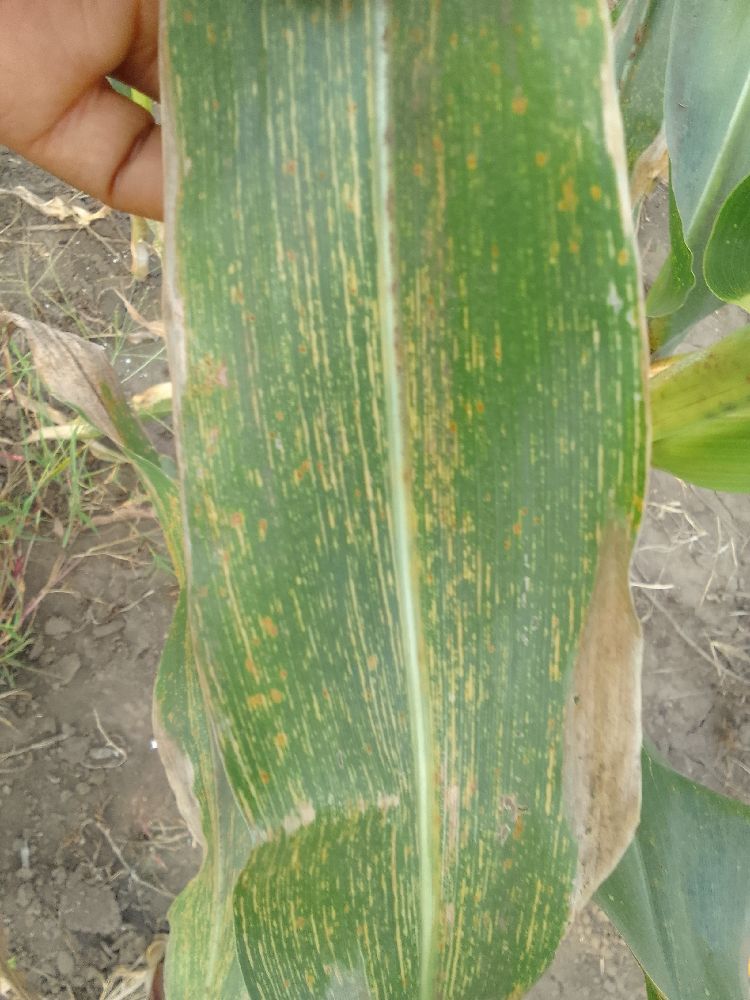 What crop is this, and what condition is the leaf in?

maize, maize streak virus
